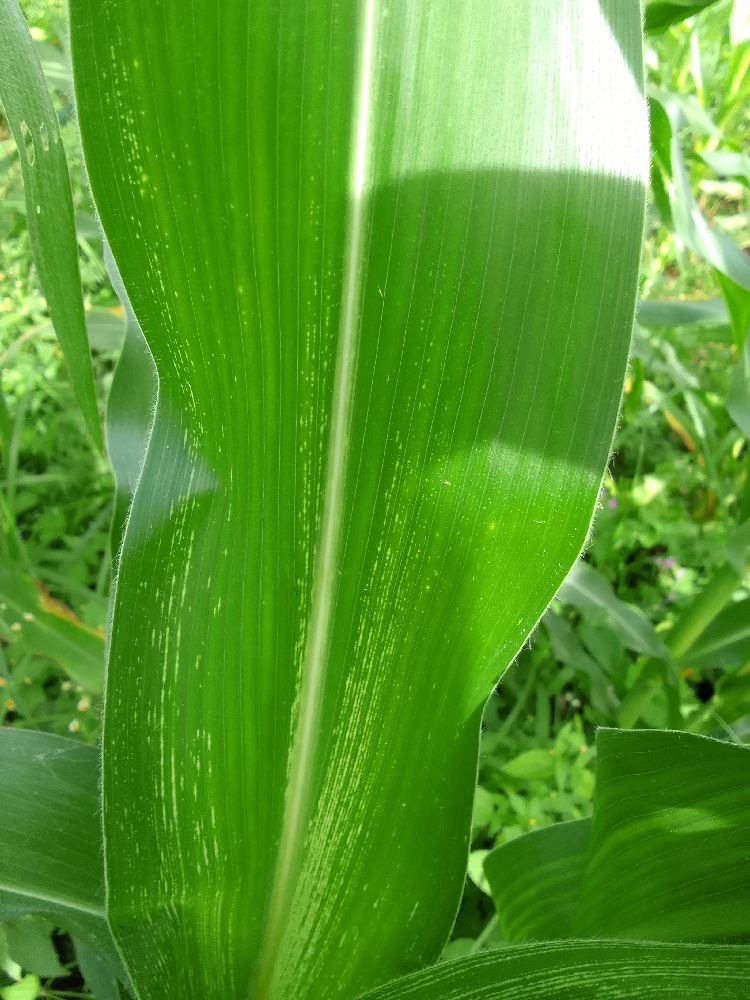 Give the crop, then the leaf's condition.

maize, maize streak virus
